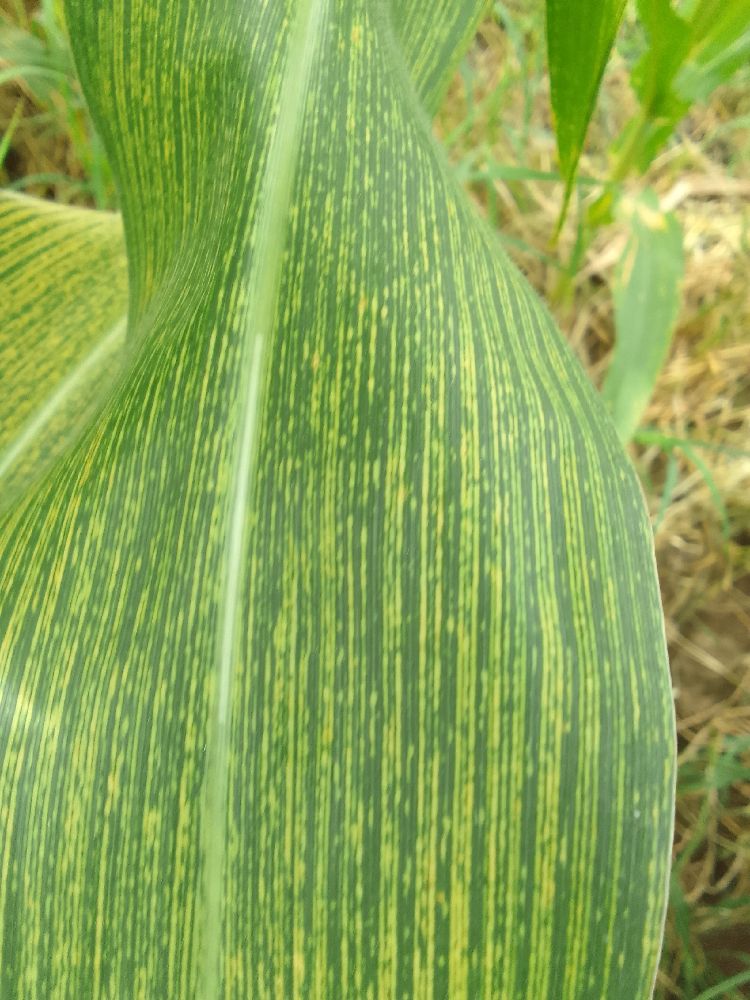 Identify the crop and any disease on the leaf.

maize, maize streak virus
